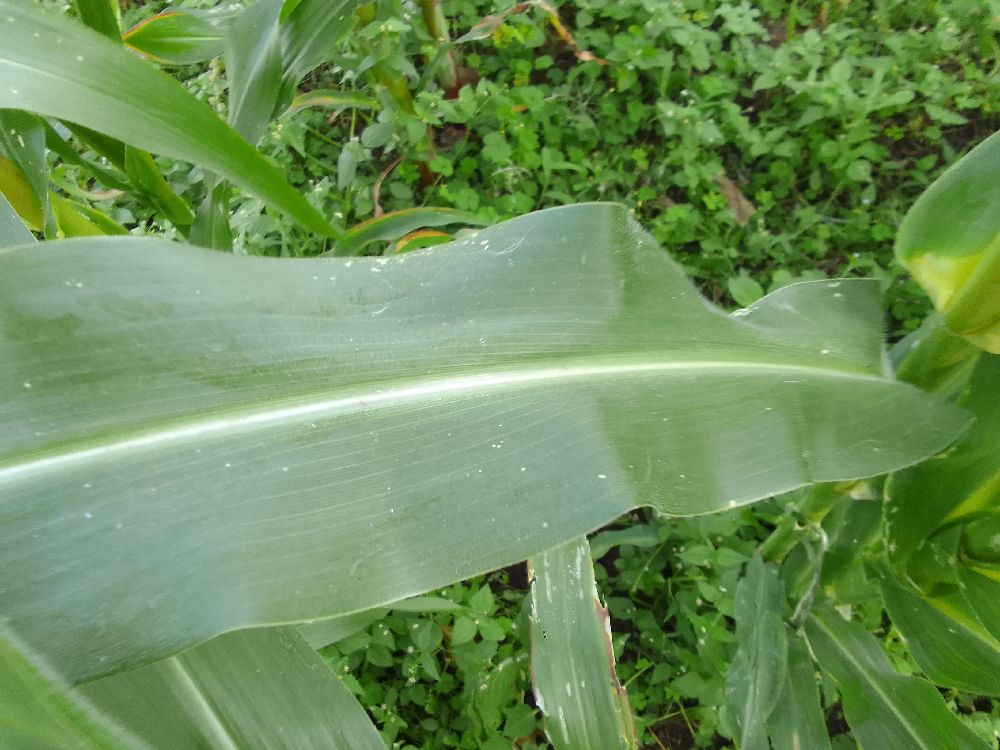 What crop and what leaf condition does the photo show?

maize, healthy
